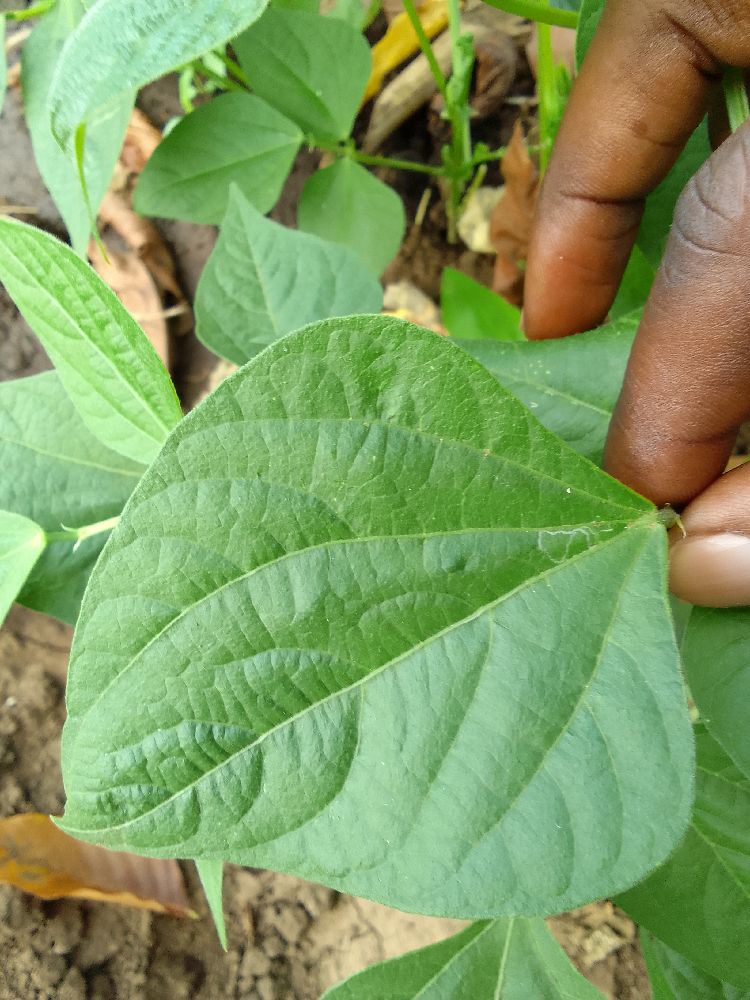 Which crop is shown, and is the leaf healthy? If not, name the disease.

common bean, healthy
